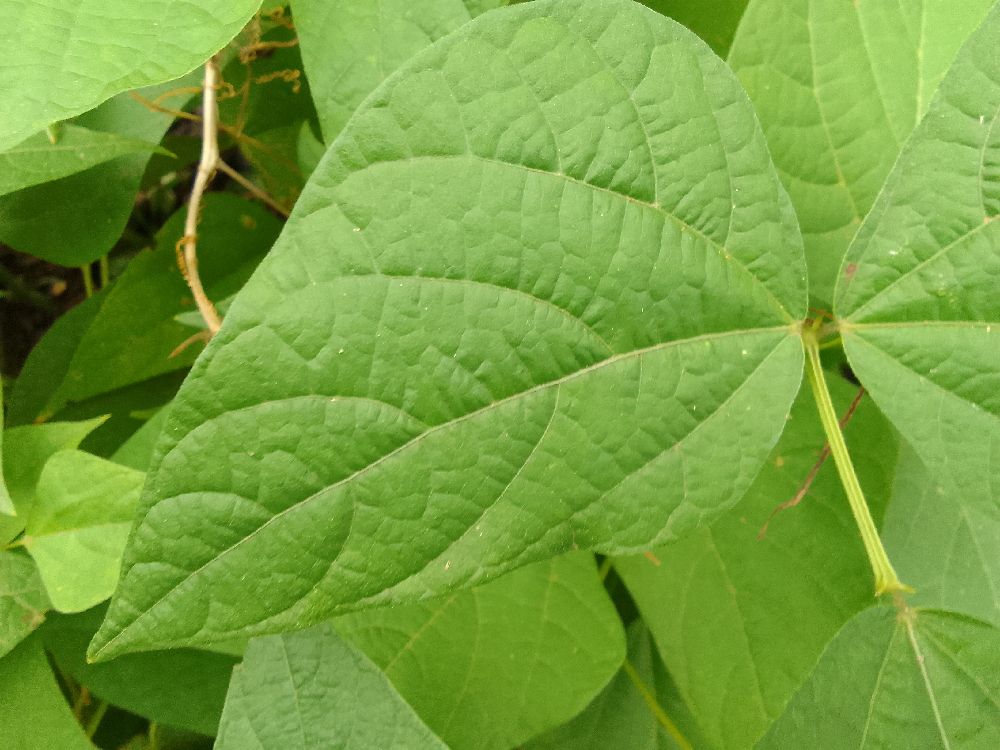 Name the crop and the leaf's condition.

common bean, healthy
